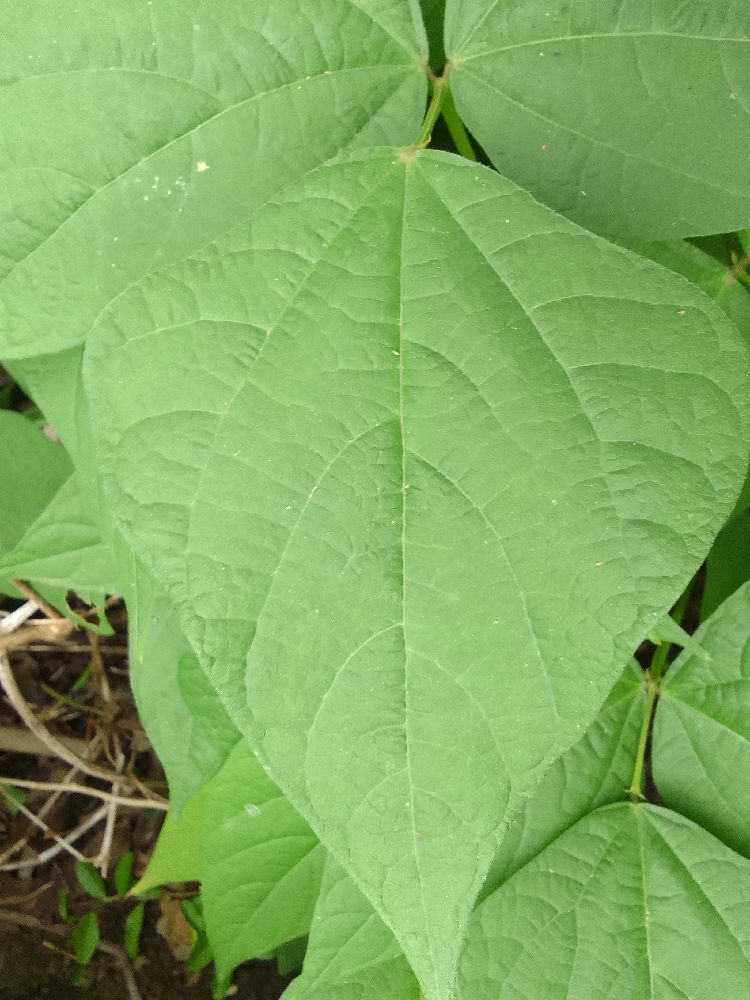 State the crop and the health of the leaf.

common bean, healthy
